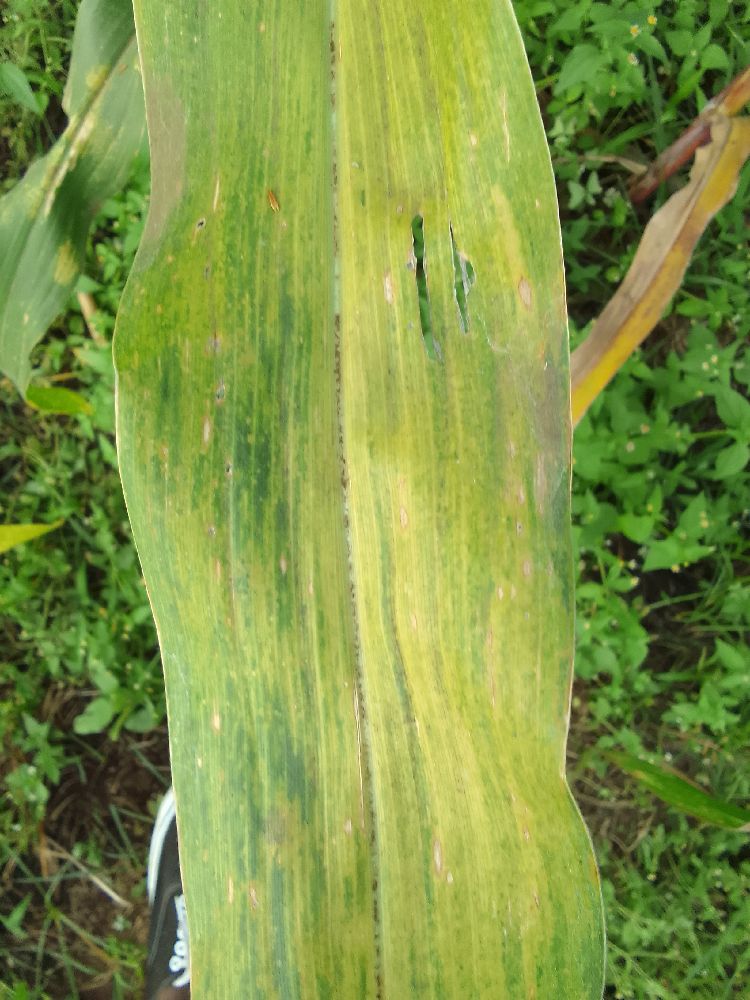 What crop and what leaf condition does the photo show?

maize, maize lethal necrosis
